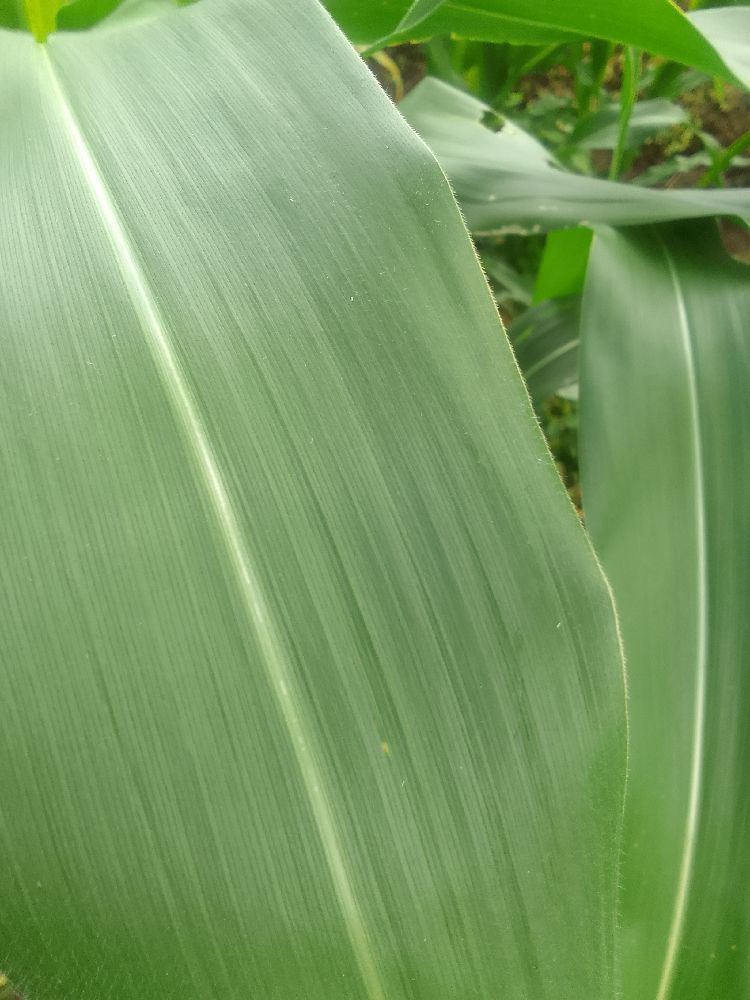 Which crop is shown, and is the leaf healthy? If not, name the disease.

maize, healthy
